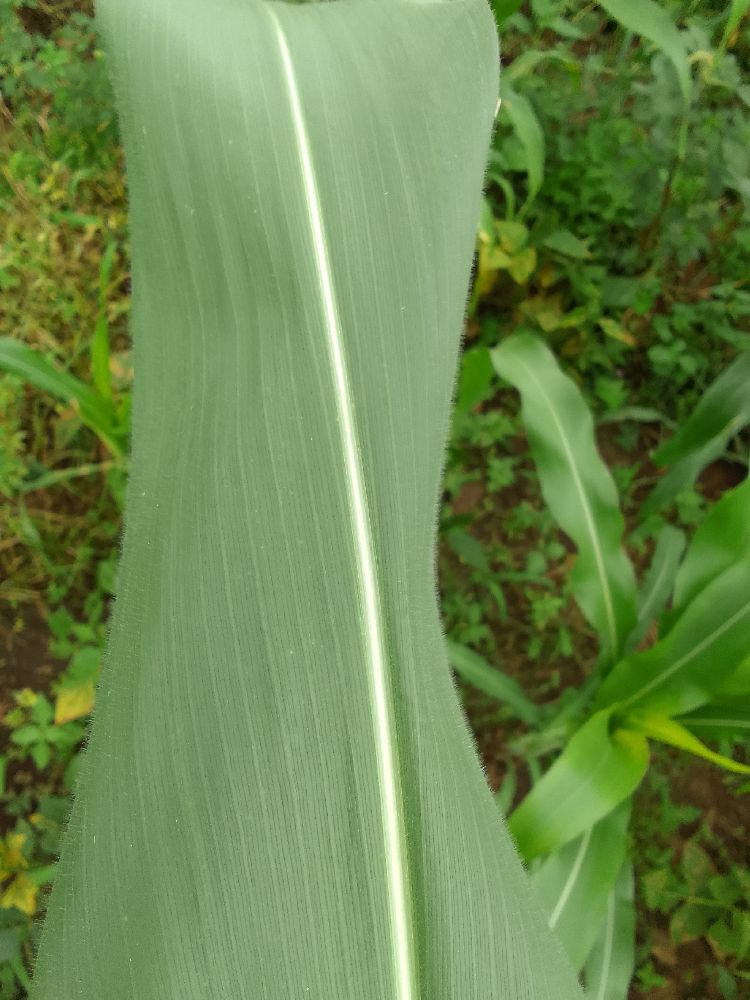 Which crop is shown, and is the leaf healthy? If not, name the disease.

maize, healthy
